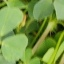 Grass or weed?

unstructured weed
